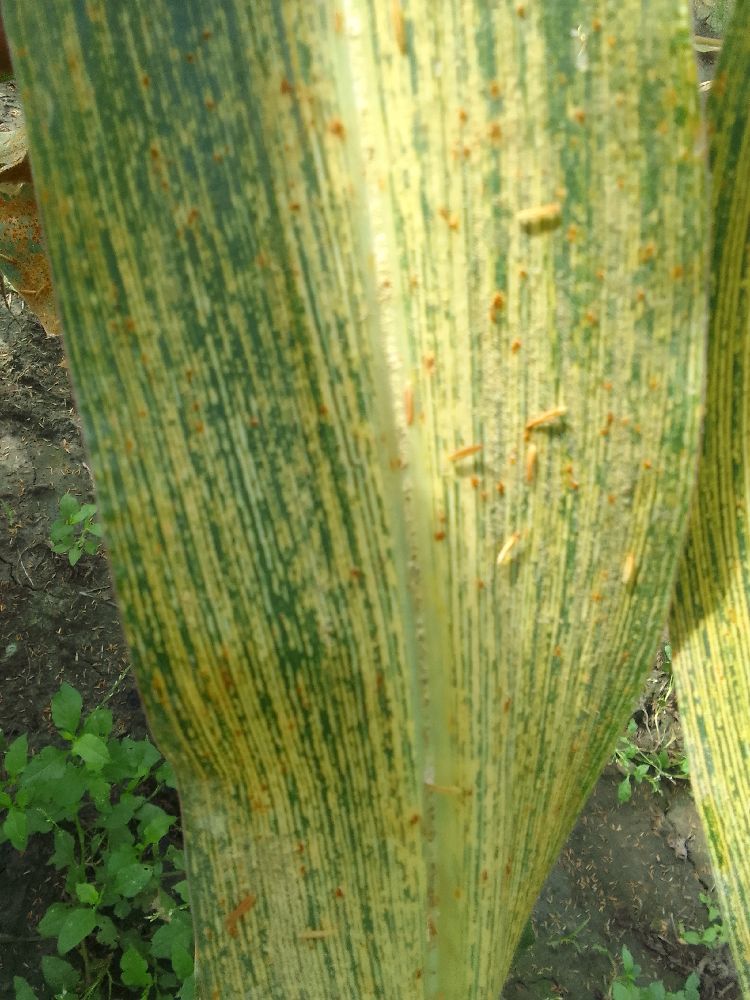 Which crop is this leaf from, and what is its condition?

maize, maize streak virus
